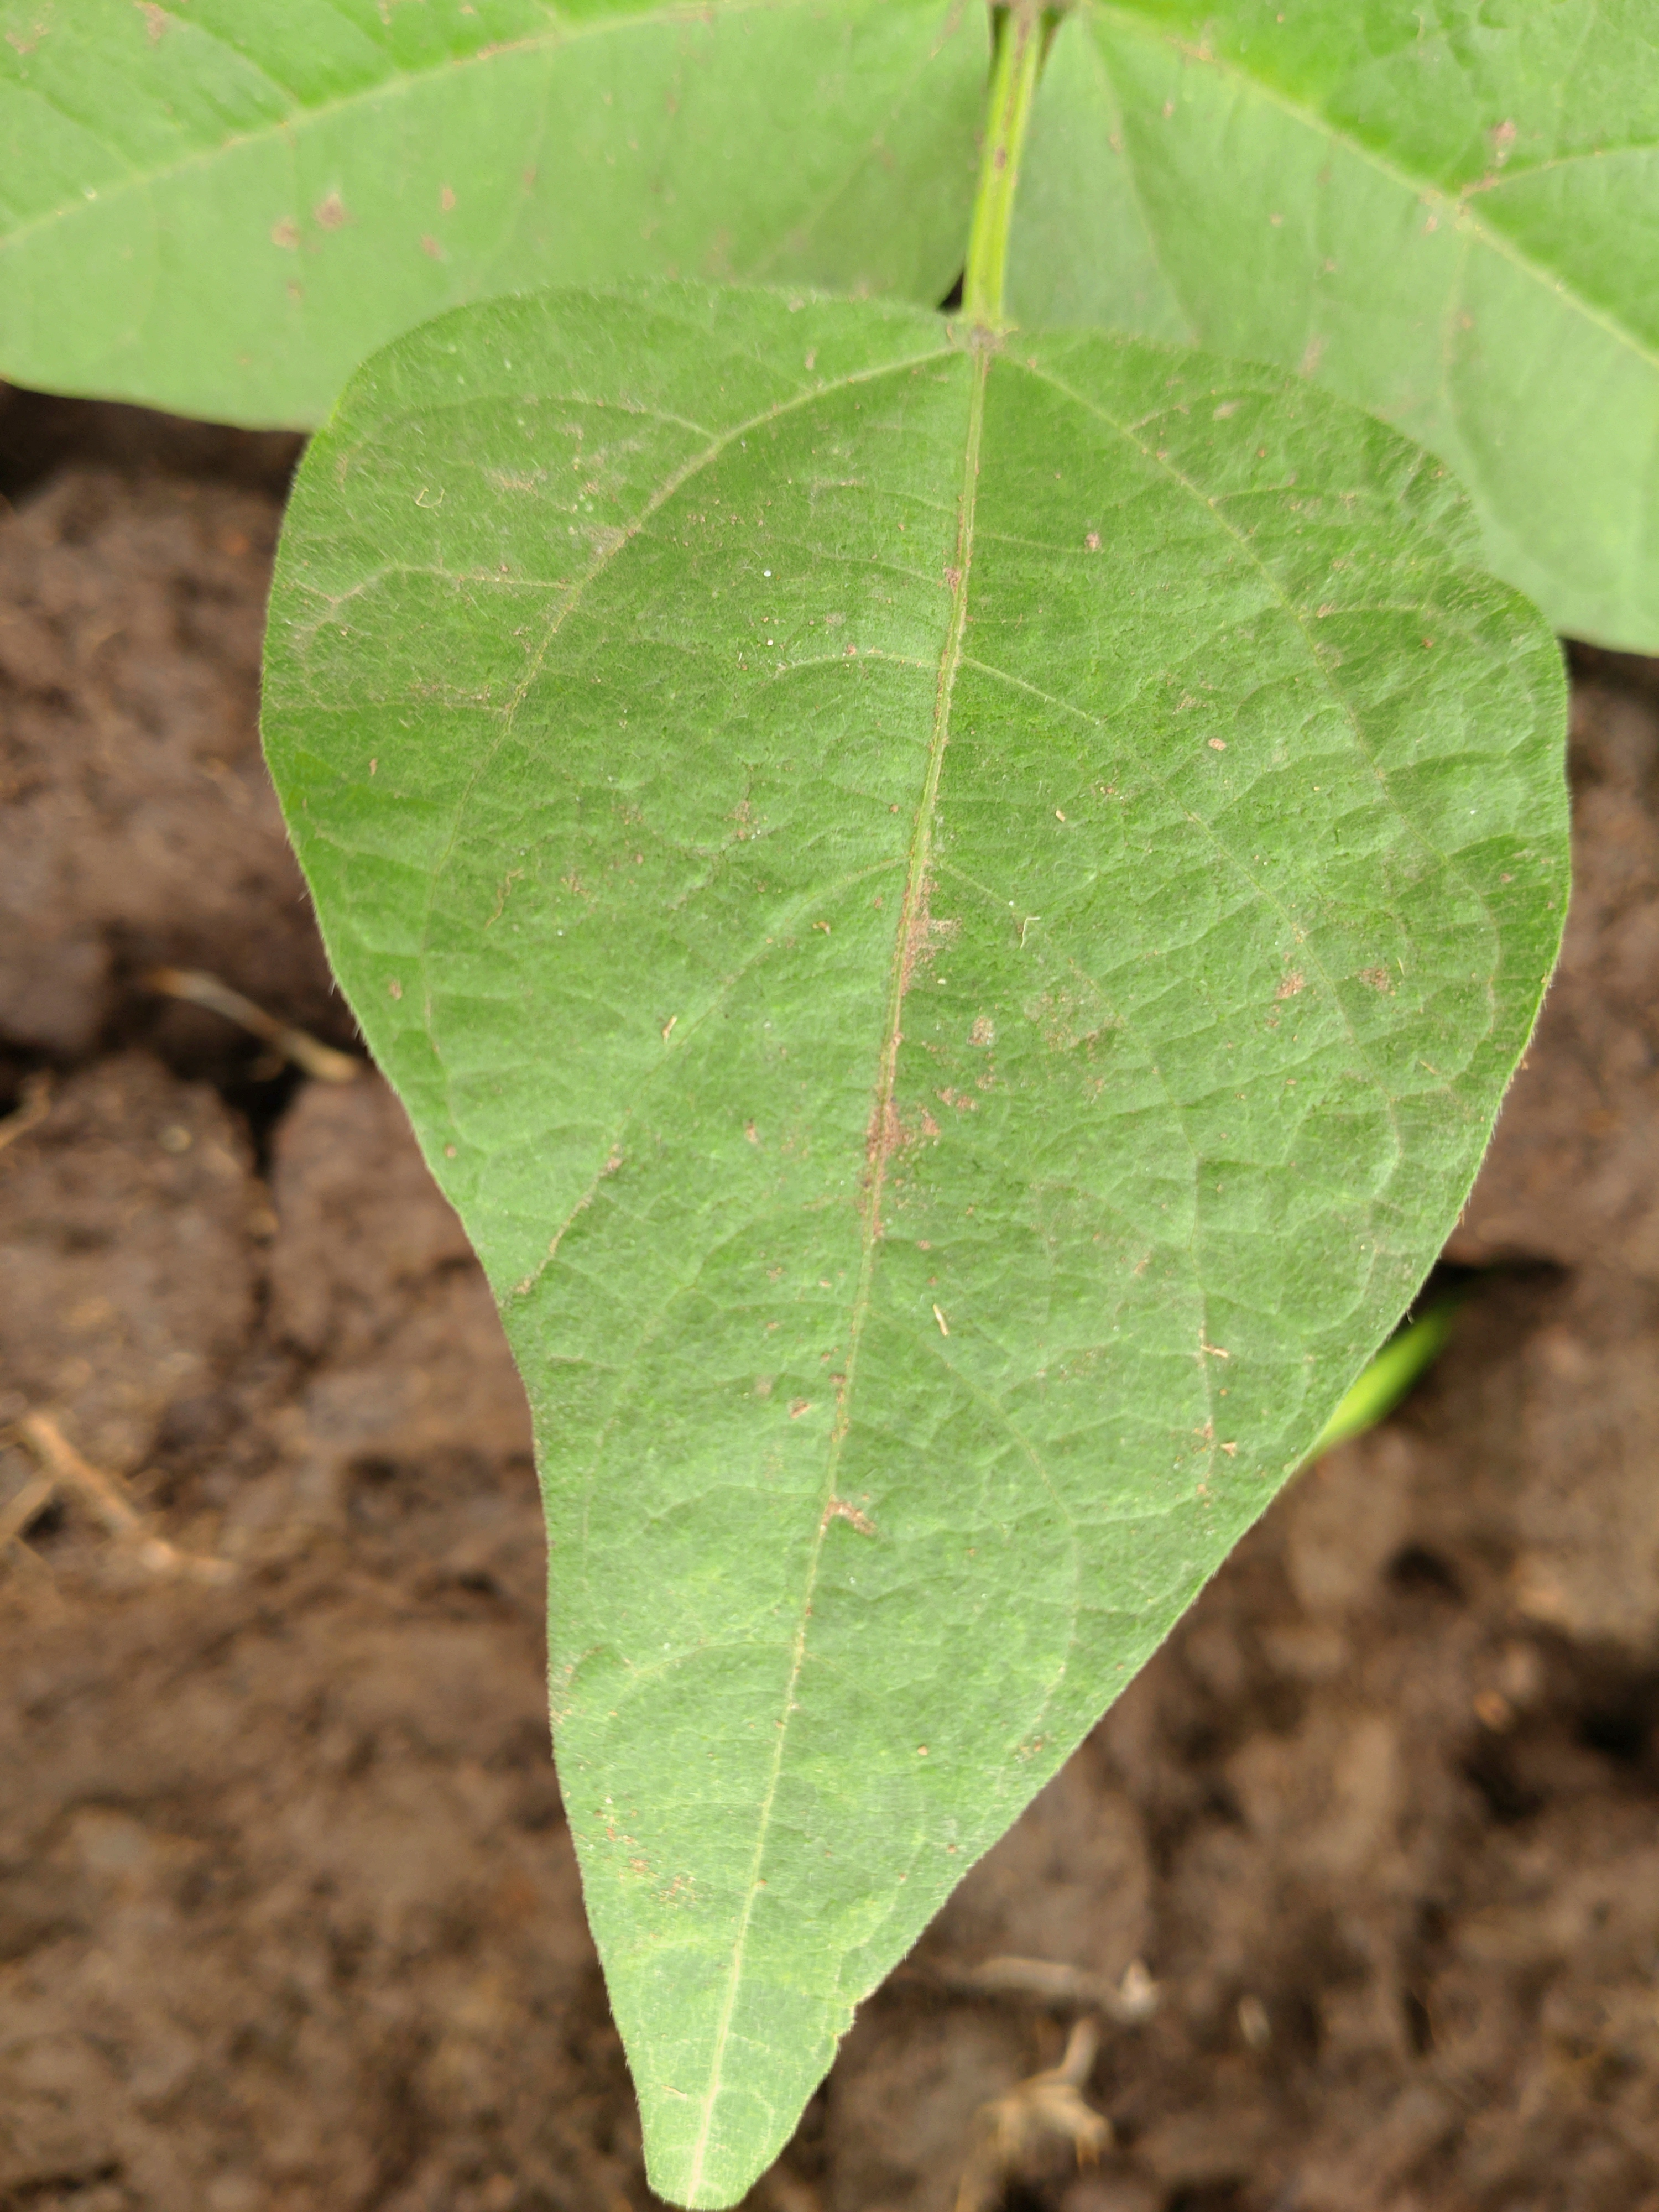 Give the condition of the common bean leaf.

healthy
